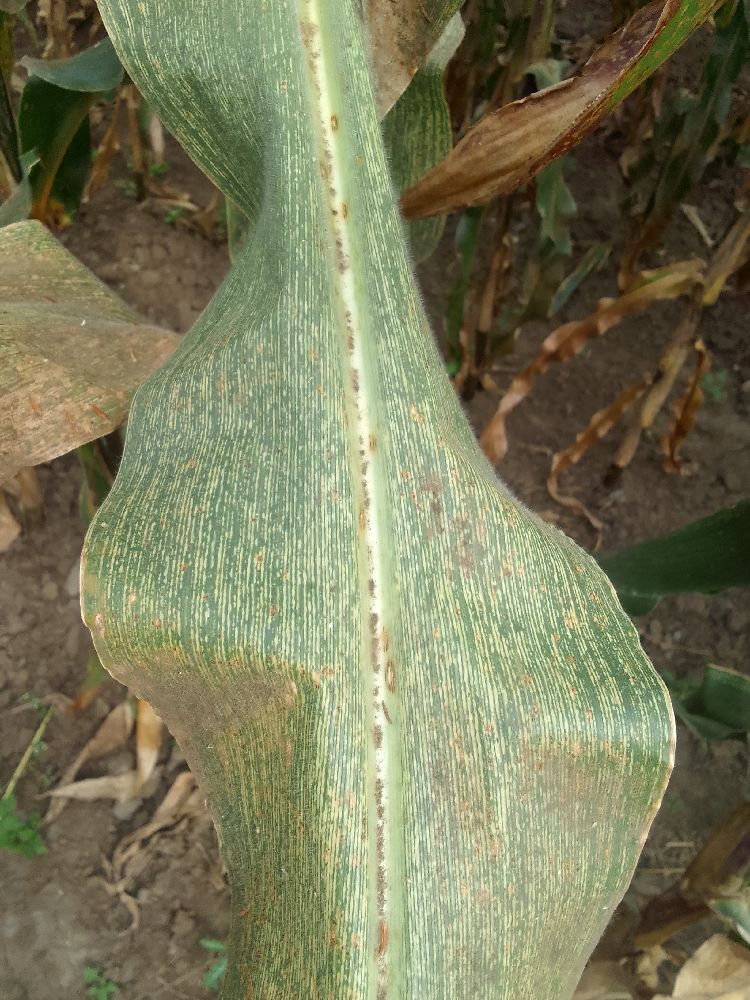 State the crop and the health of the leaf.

maize, maize streak virus
